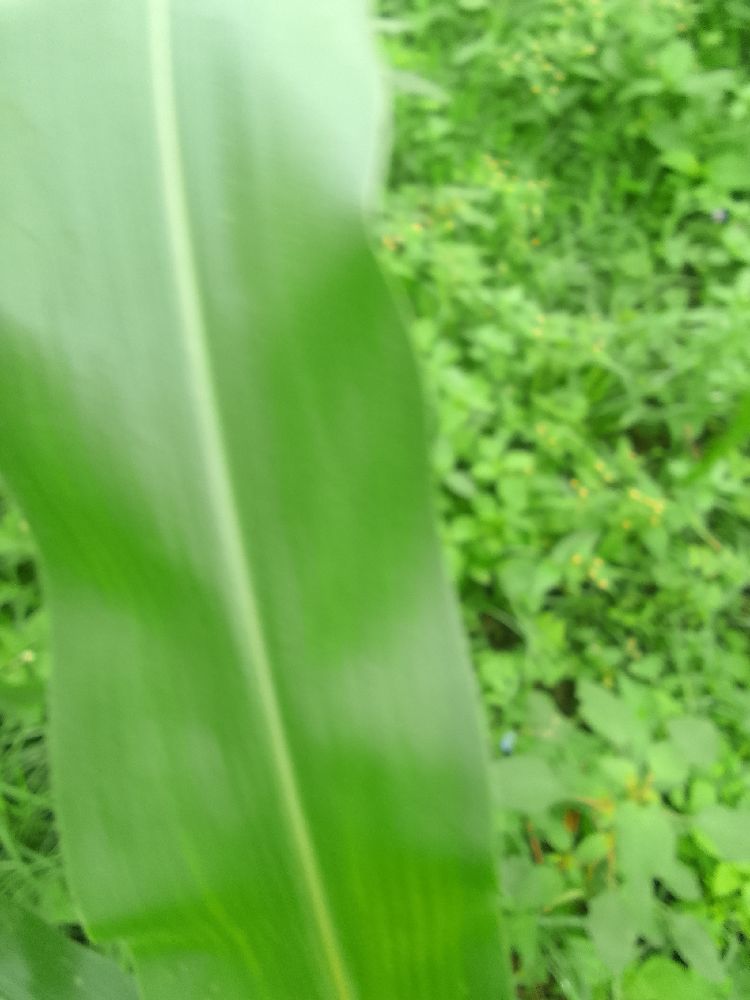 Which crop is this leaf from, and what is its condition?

maize, healthy
